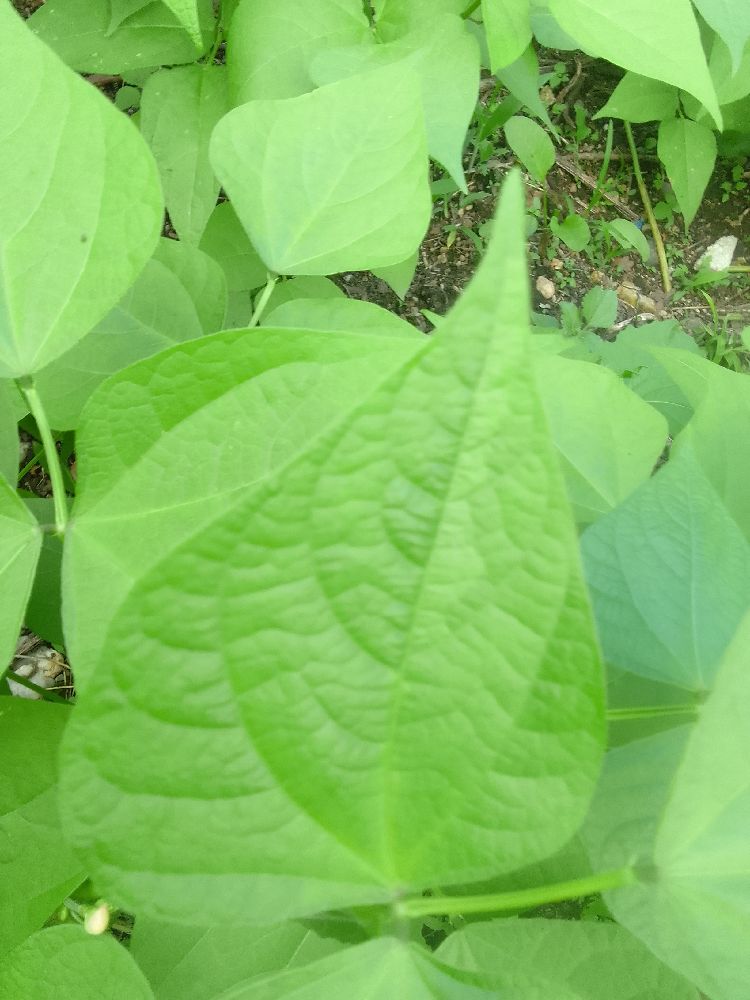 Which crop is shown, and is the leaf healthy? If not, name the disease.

common bean, healthy
